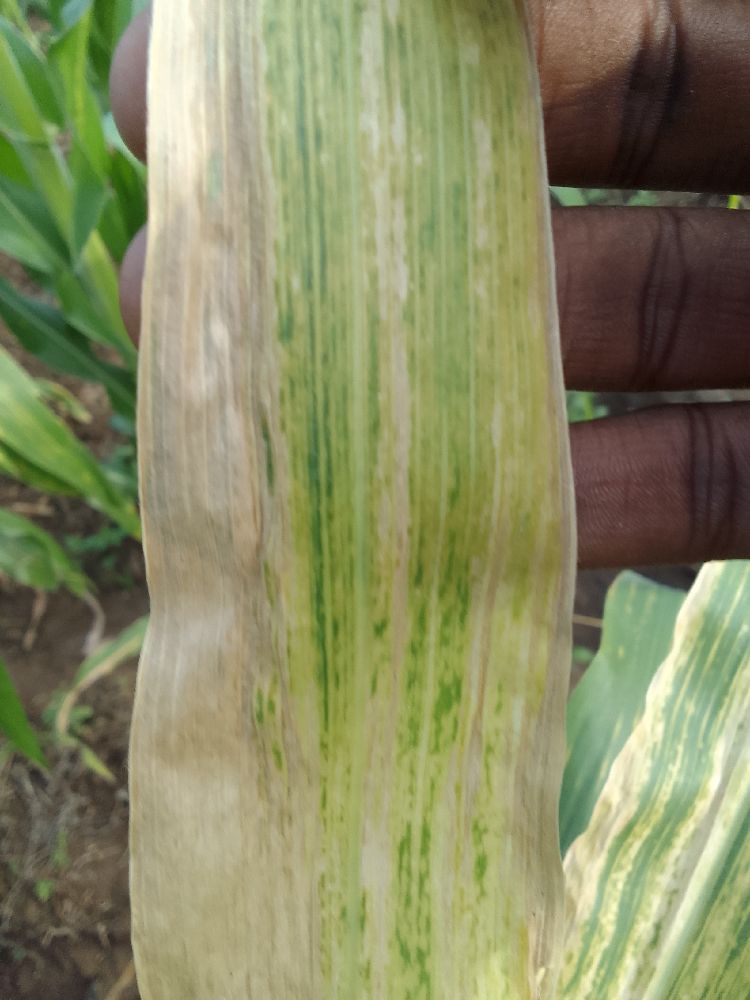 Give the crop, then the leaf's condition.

maize, maize lethal necrosis
